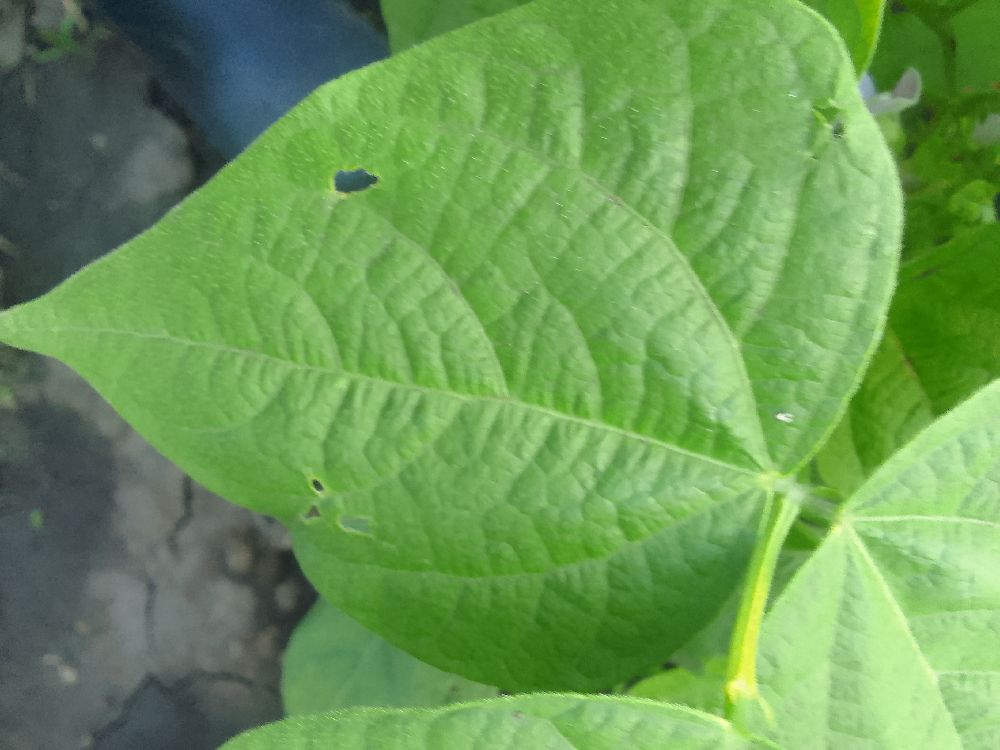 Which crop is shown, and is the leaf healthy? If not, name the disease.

common bean, healthy
